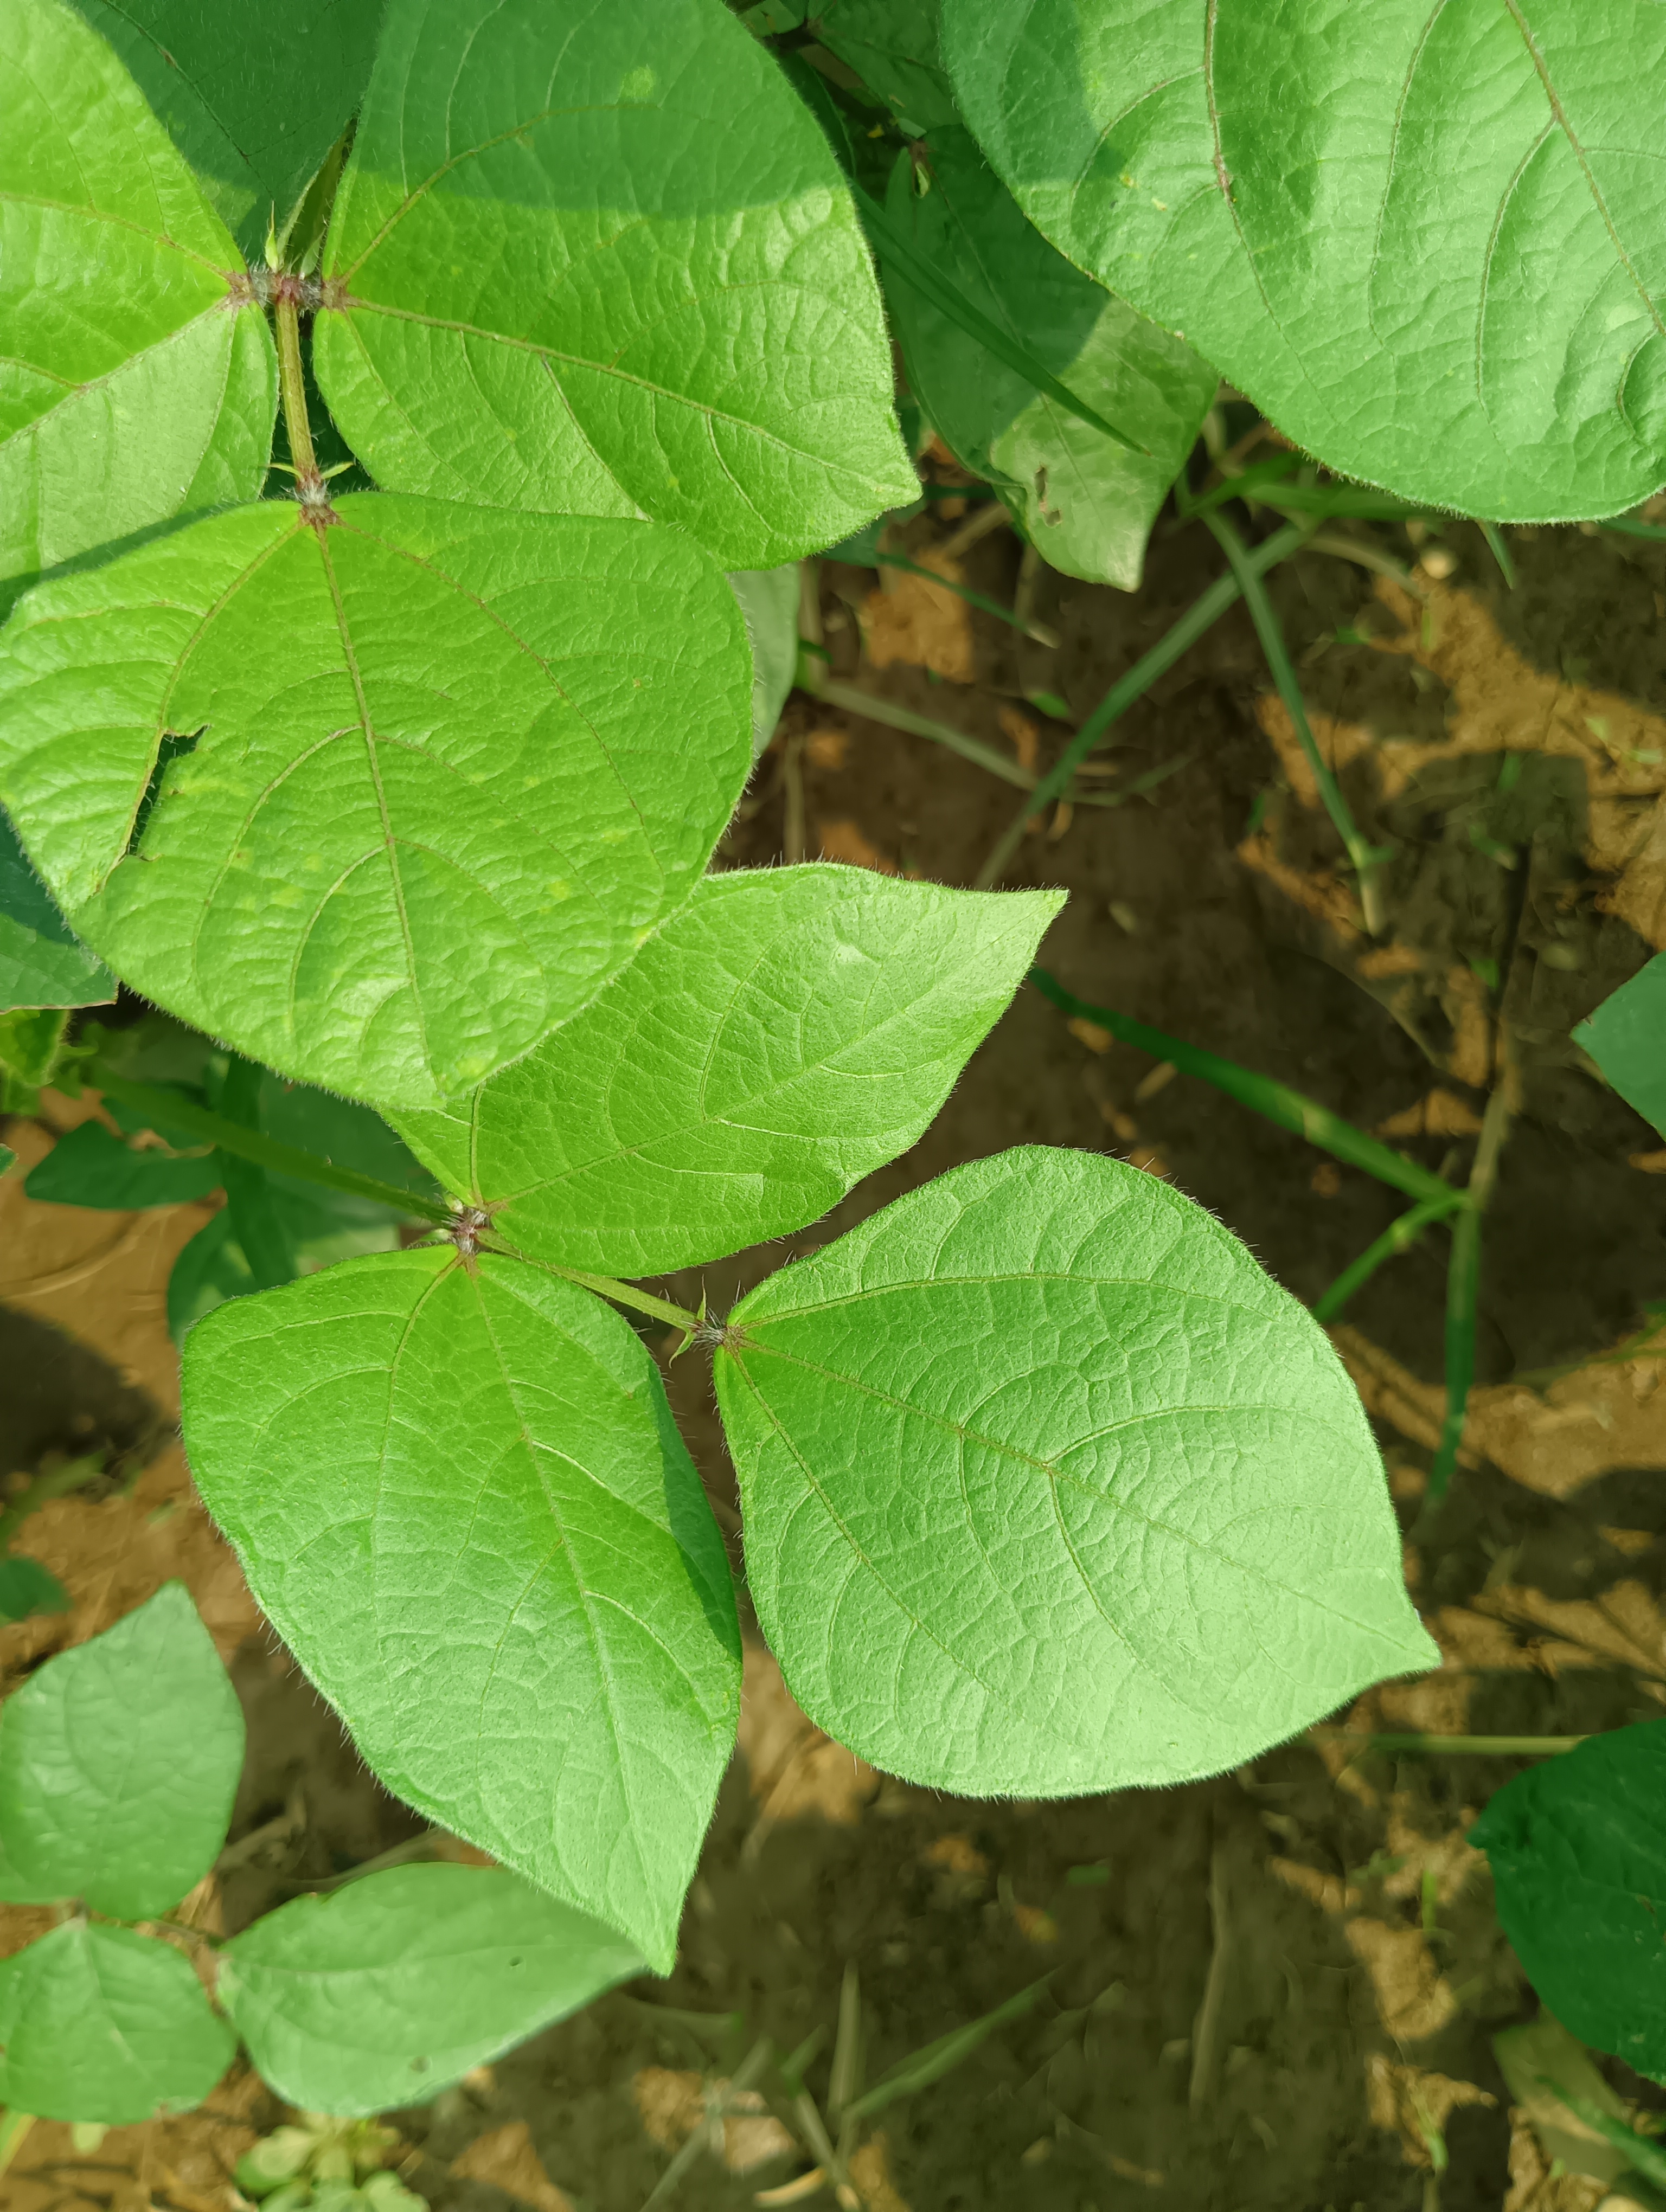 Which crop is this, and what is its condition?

mungbean, healthy
